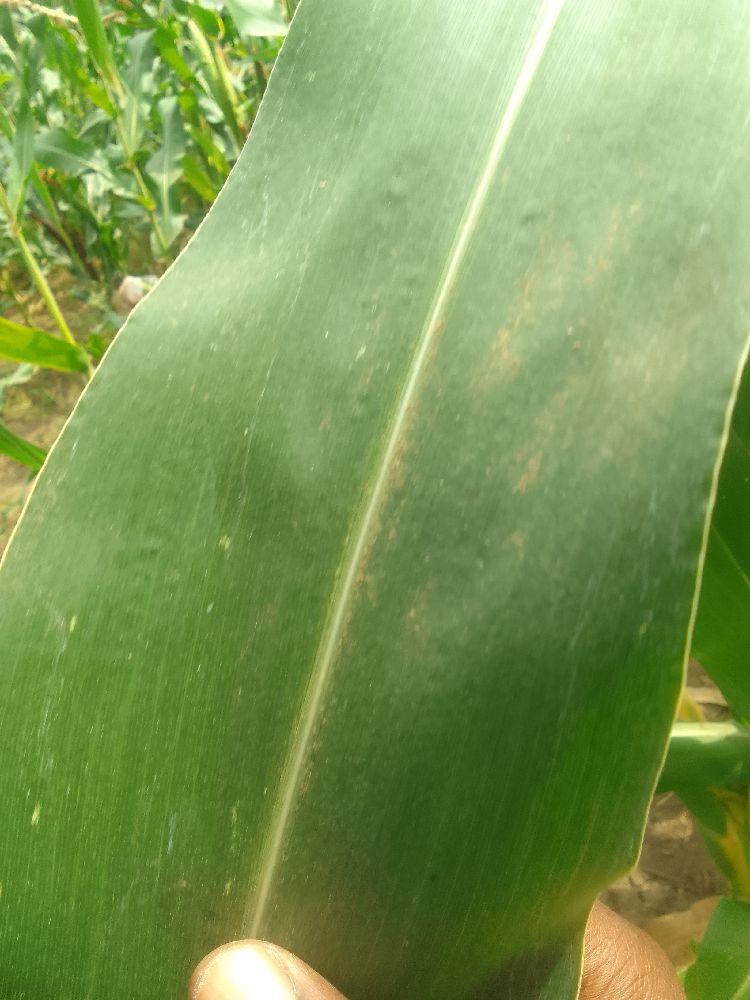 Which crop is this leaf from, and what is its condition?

maize, healthy
